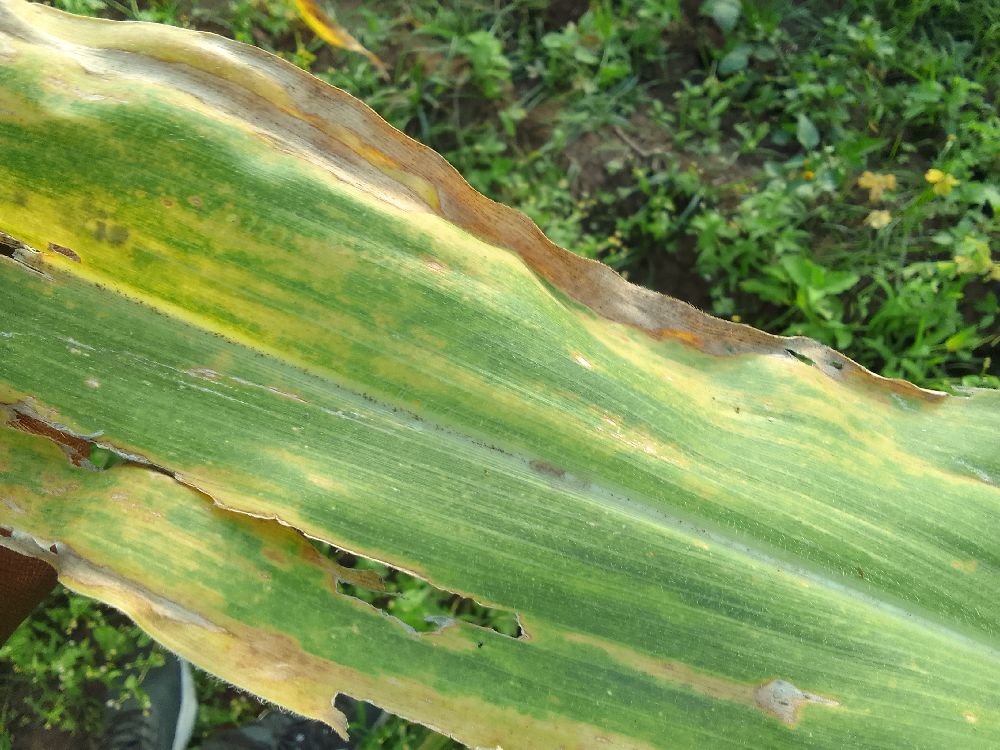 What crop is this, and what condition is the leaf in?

maize, maize lethal necrosis
